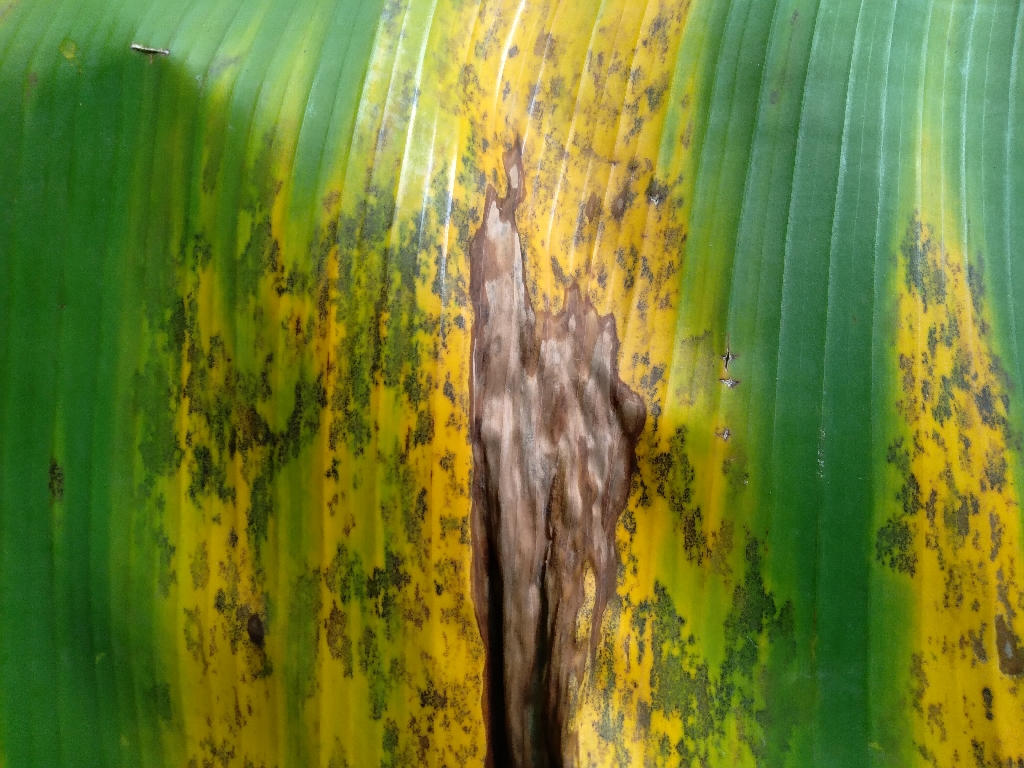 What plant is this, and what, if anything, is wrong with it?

banana, black sigatoka
